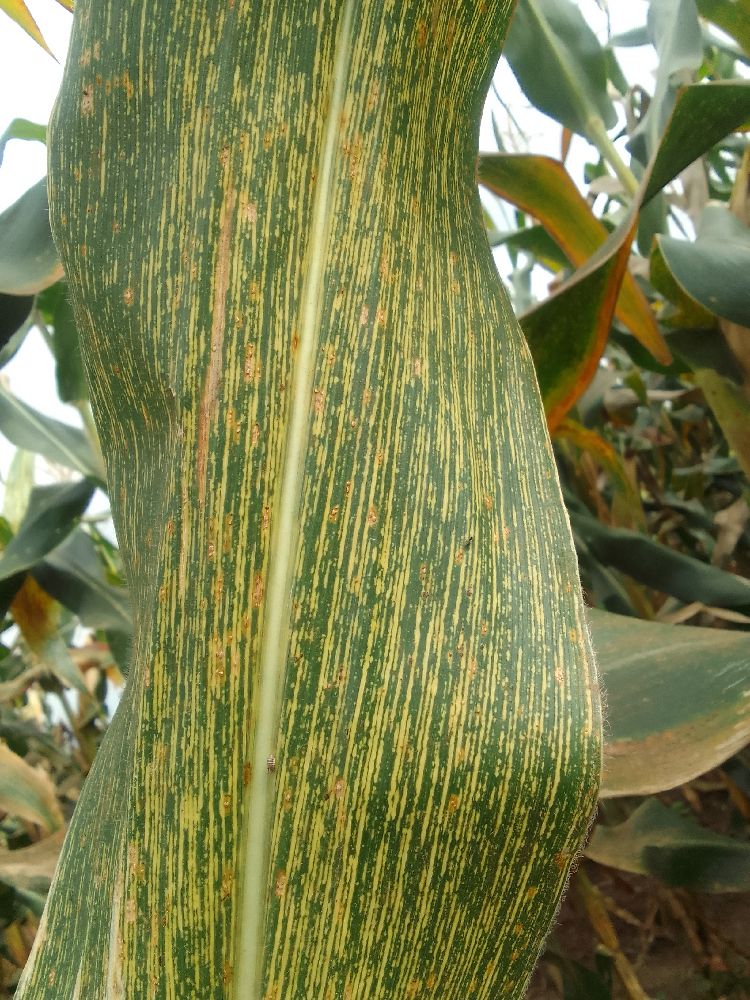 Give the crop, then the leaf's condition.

maize, maize streak virus
